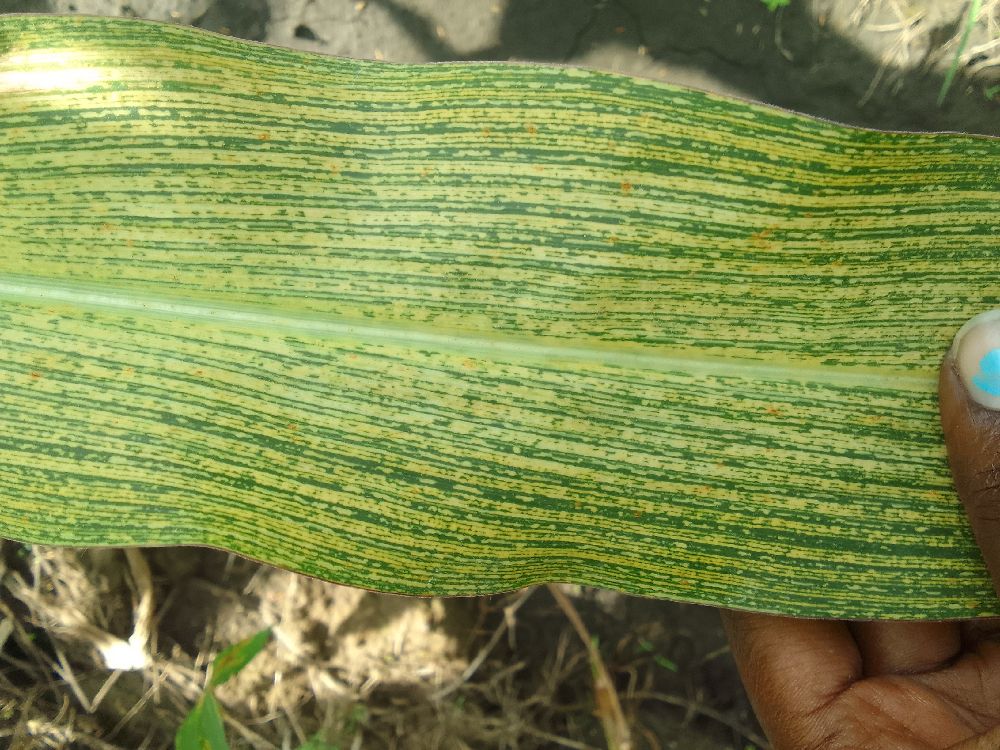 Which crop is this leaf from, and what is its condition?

maize, maize streak virus
